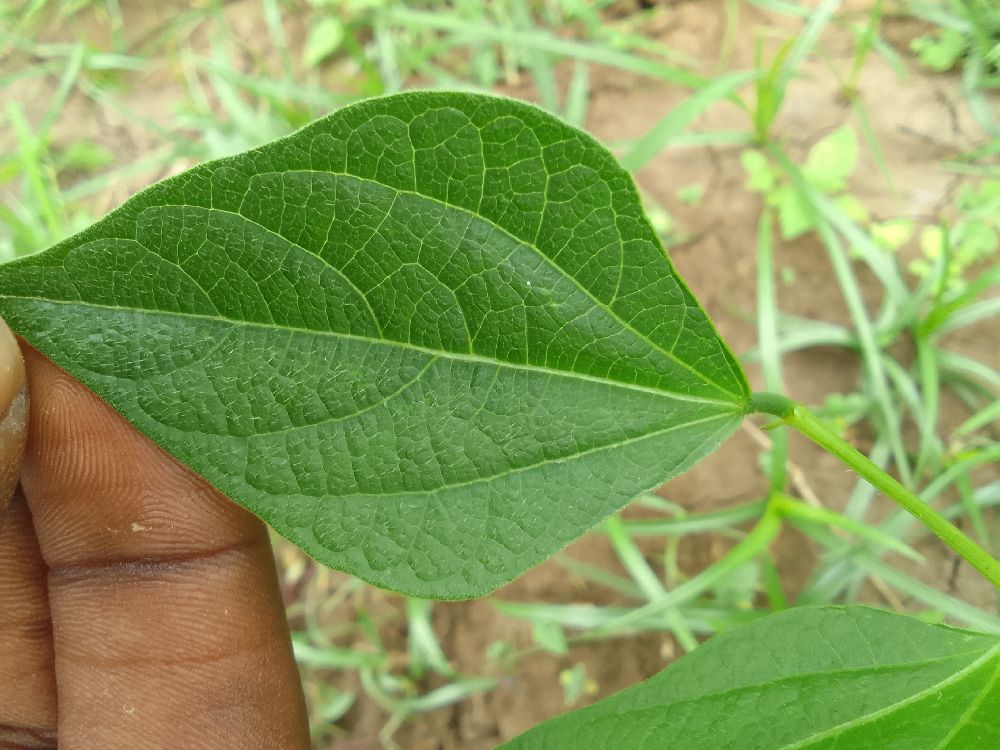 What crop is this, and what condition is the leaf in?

common bean, healthy
